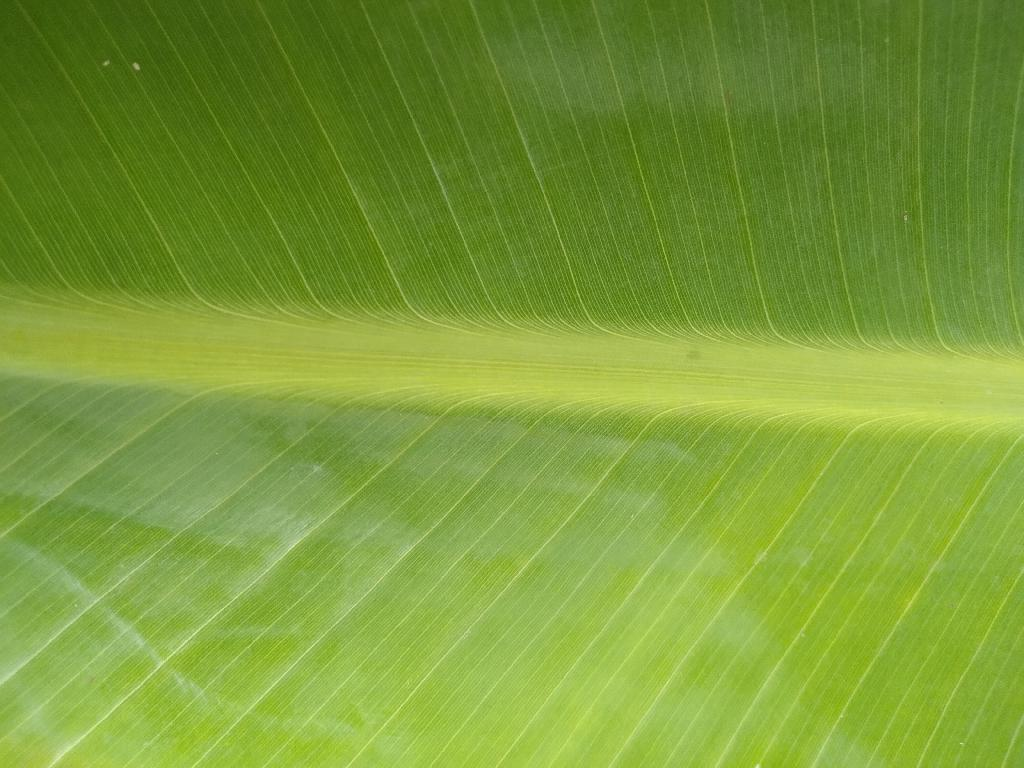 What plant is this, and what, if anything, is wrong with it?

banana, healthy
